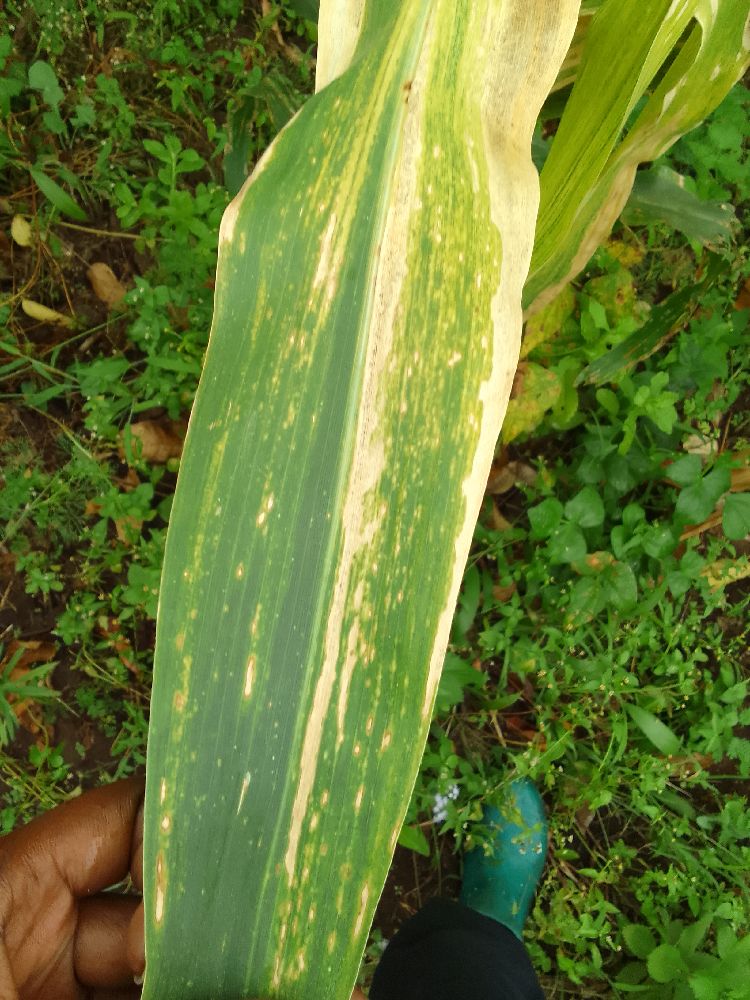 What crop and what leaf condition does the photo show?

maize, maize lethal necrosis
